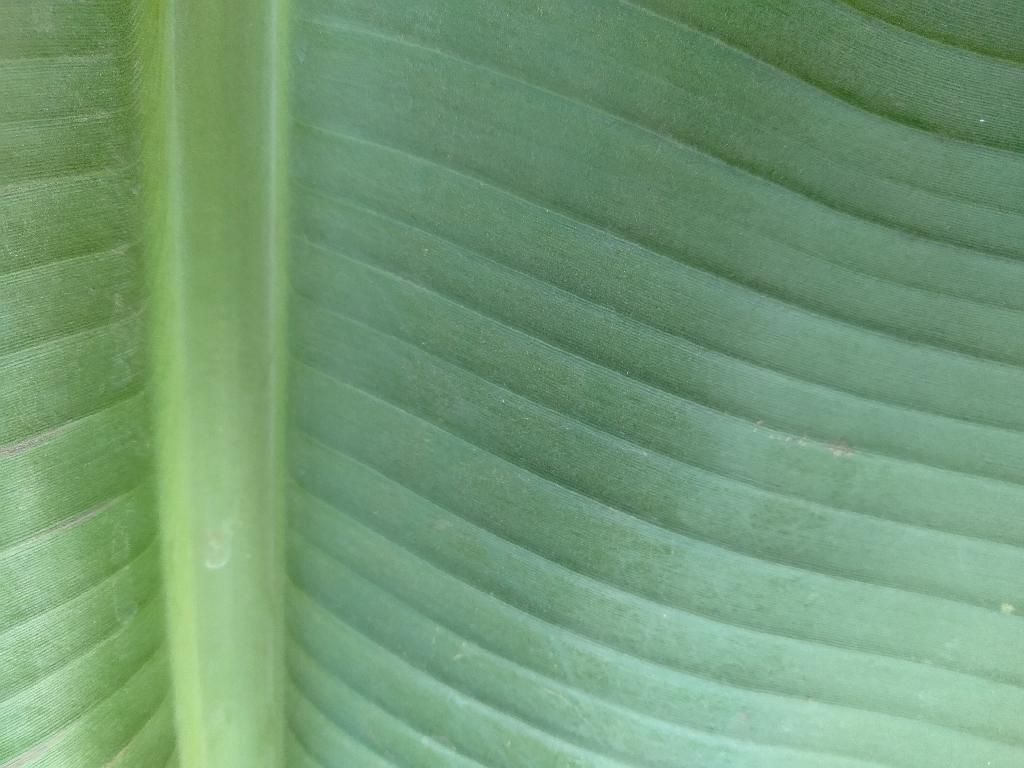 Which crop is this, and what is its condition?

banana, healthy
